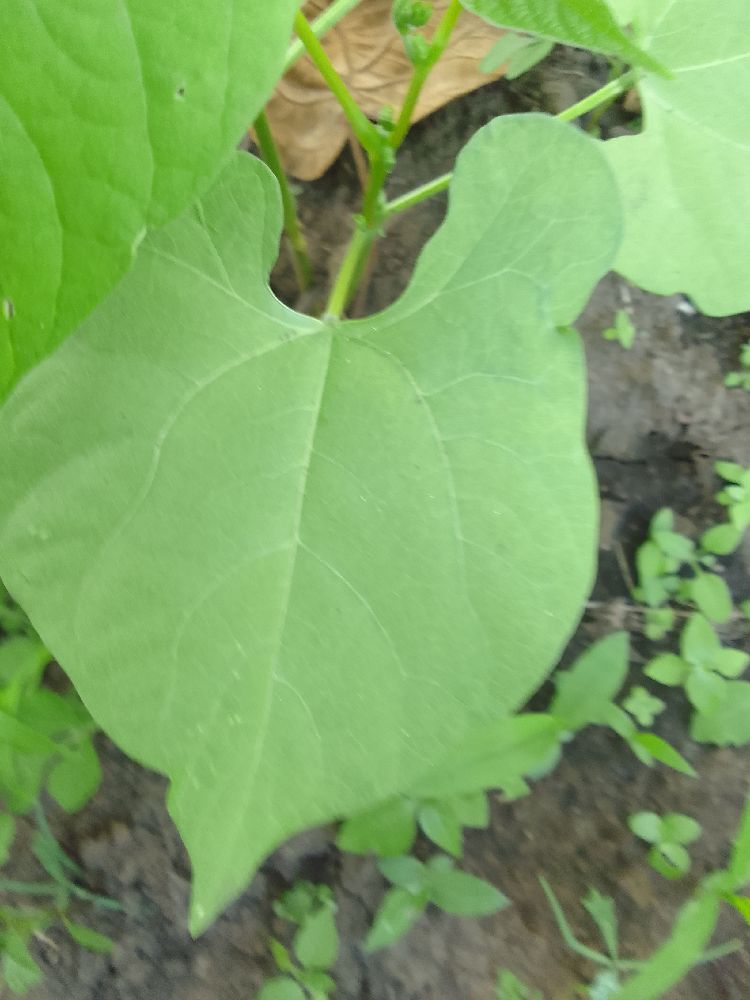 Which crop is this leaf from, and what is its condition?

common bean, healthy
